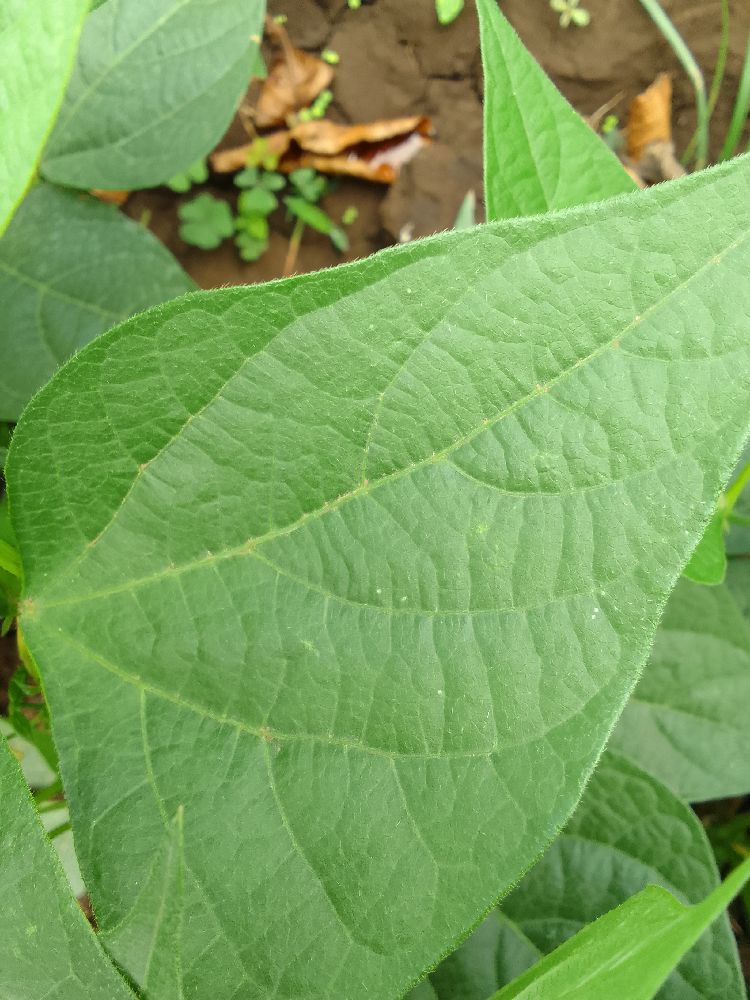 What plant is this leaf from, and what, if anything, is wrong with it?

common bean, healthy
